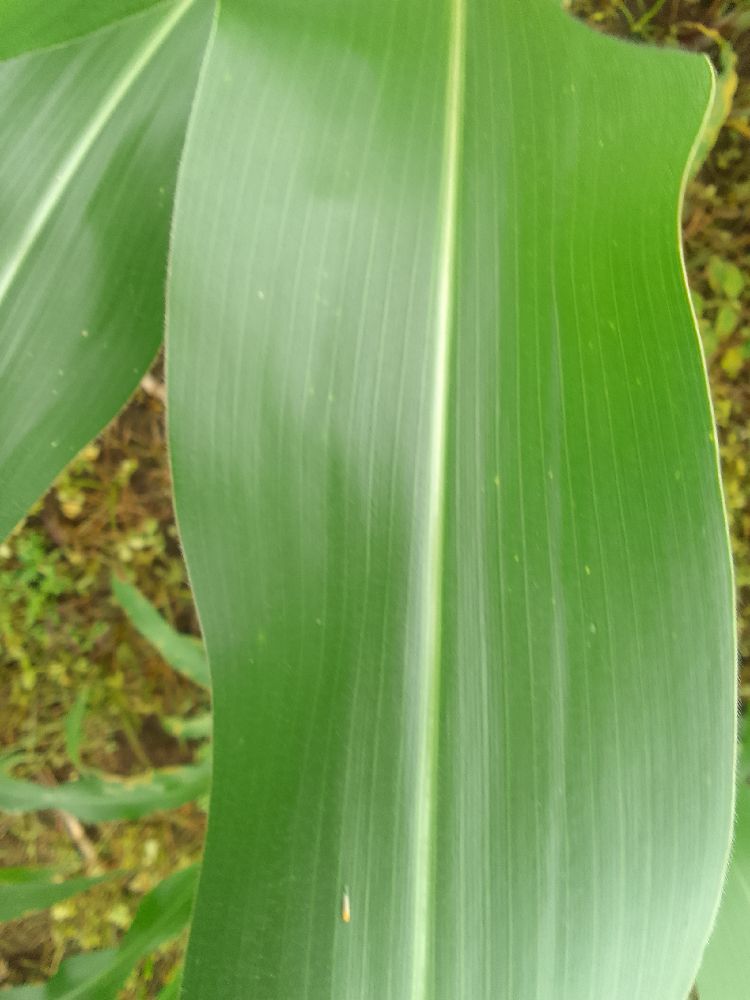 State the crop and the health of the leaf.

maize, healthy
